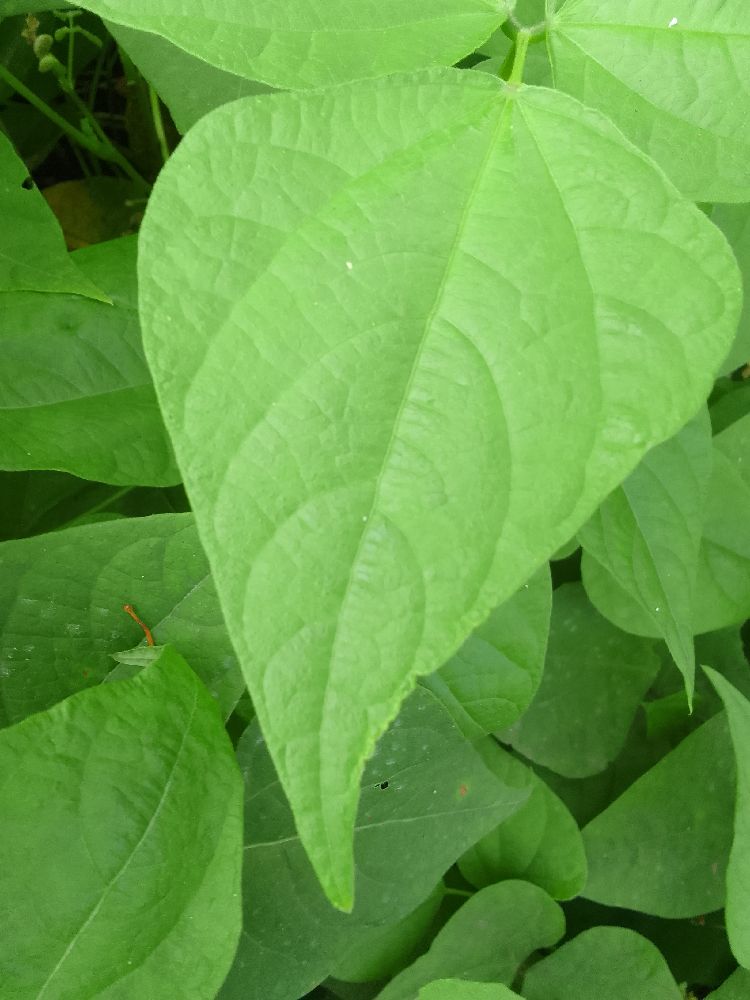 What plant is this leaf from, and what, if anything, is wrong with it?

common bean, healthy
